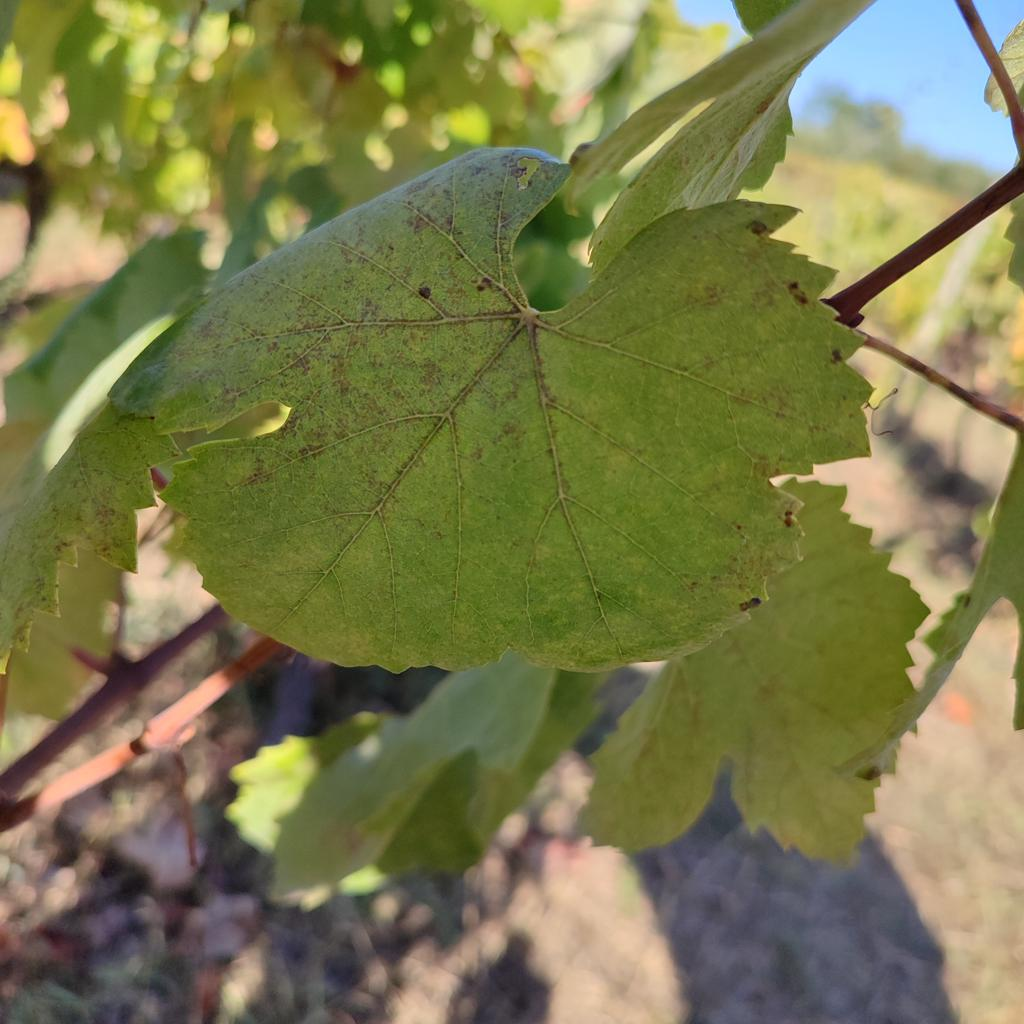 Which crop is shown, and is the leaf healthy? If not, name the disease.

grapevine, powdery mildew
